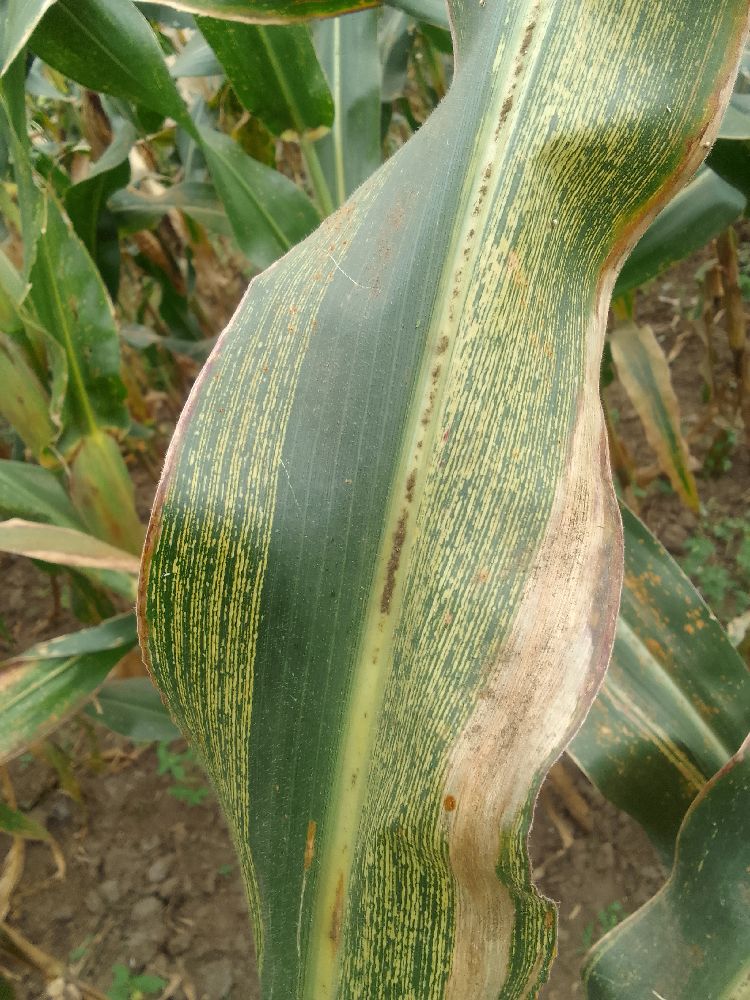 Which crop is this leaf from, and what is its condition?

maize, maize streak virus
